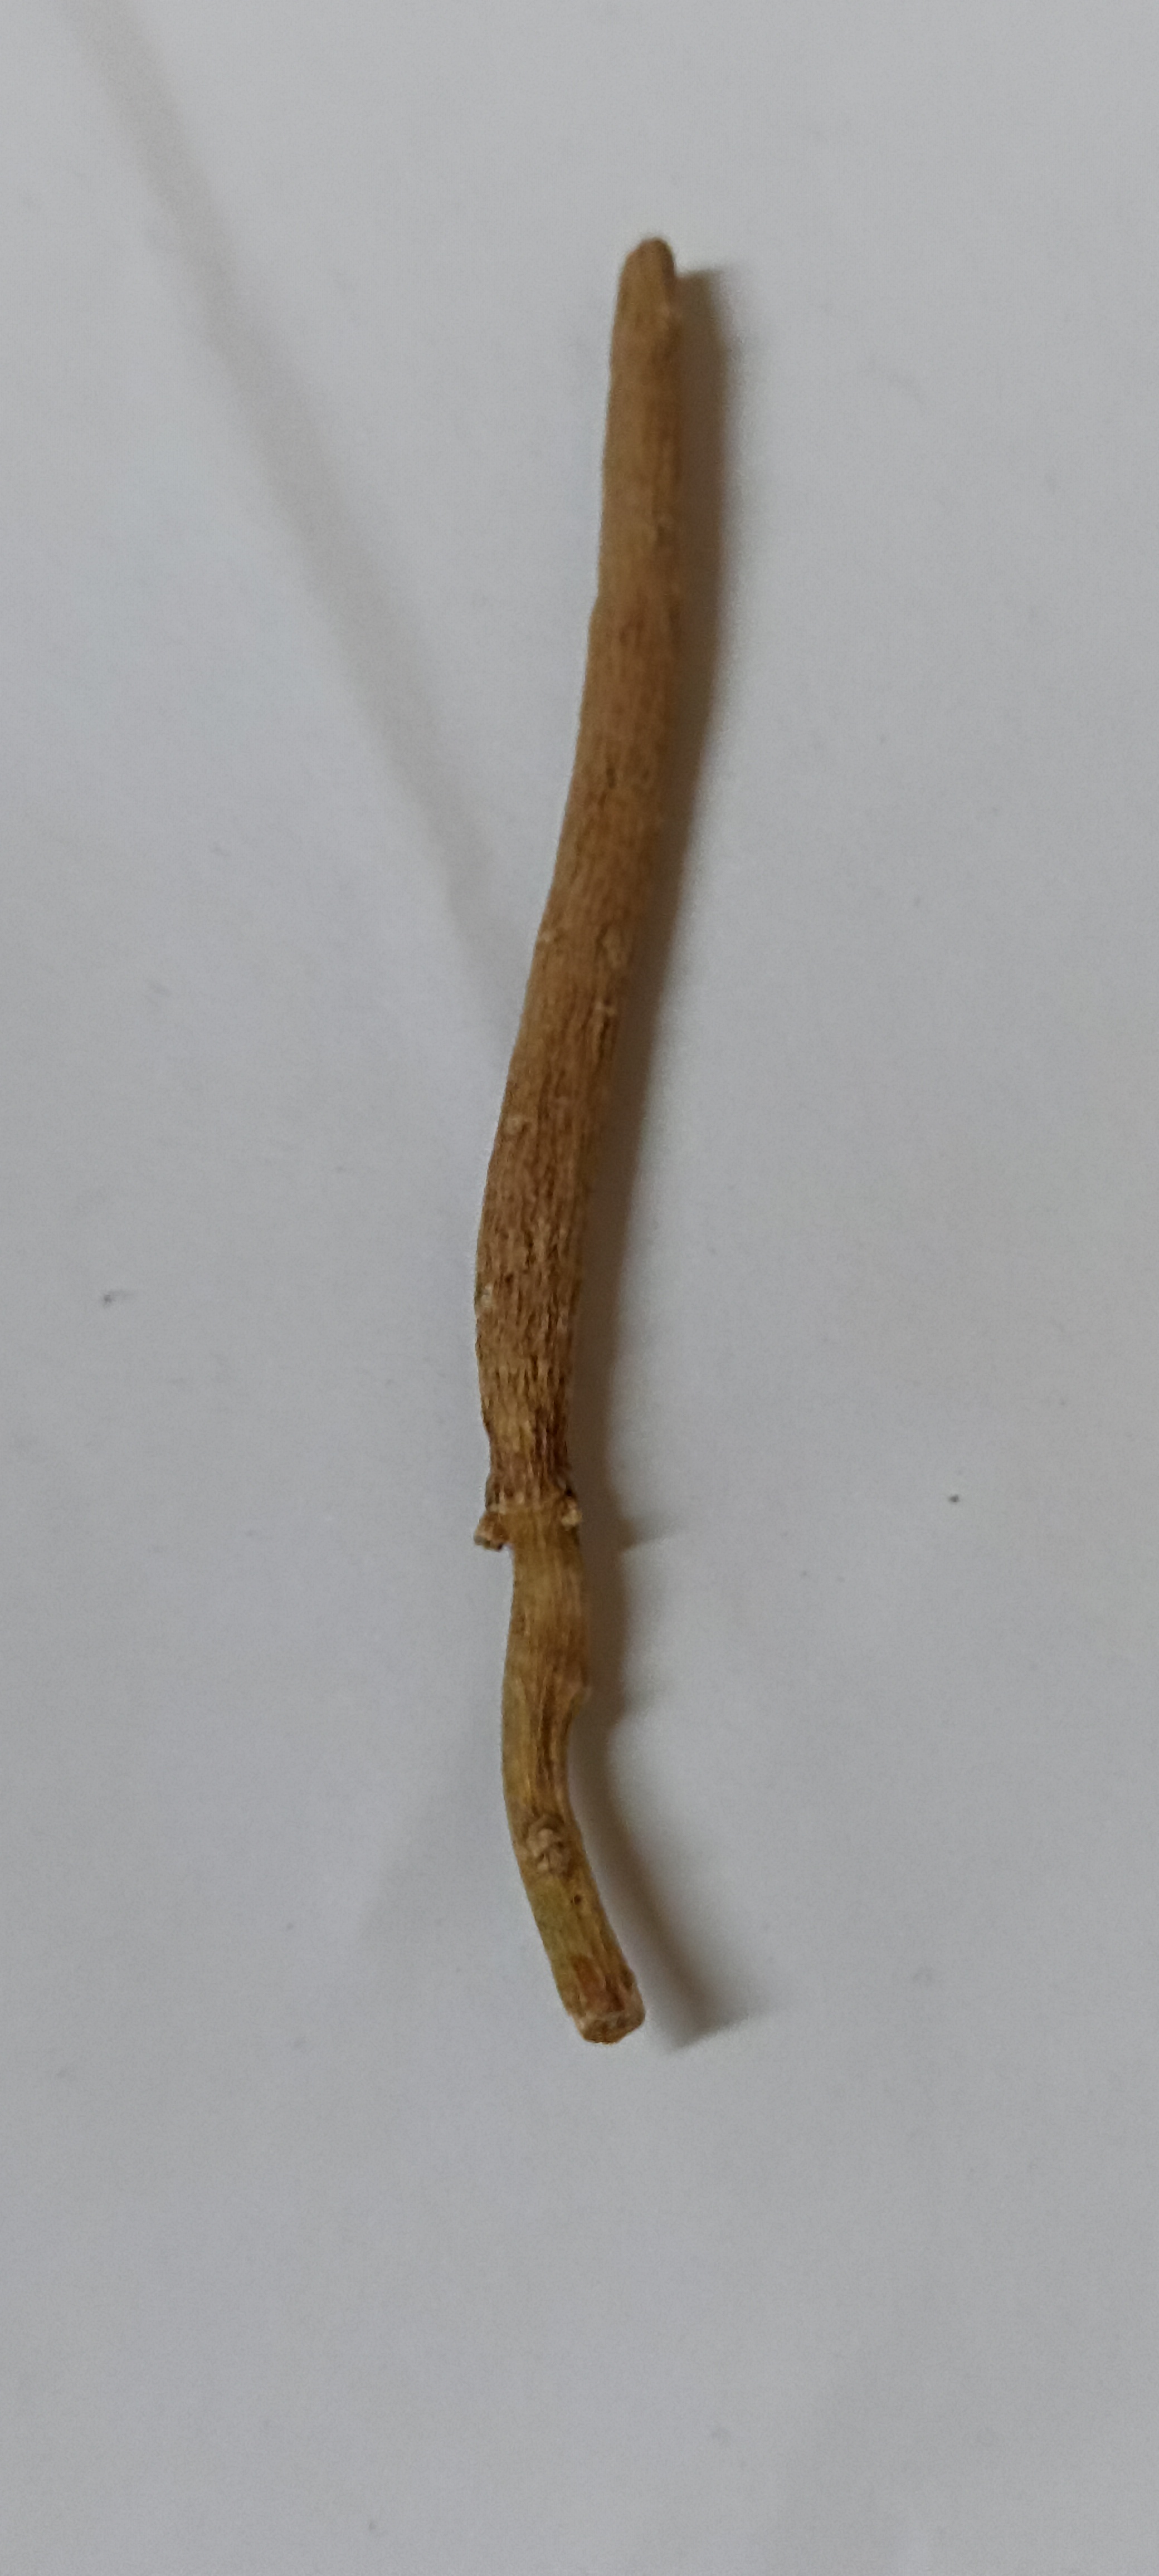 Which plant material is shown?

ashwagandha
